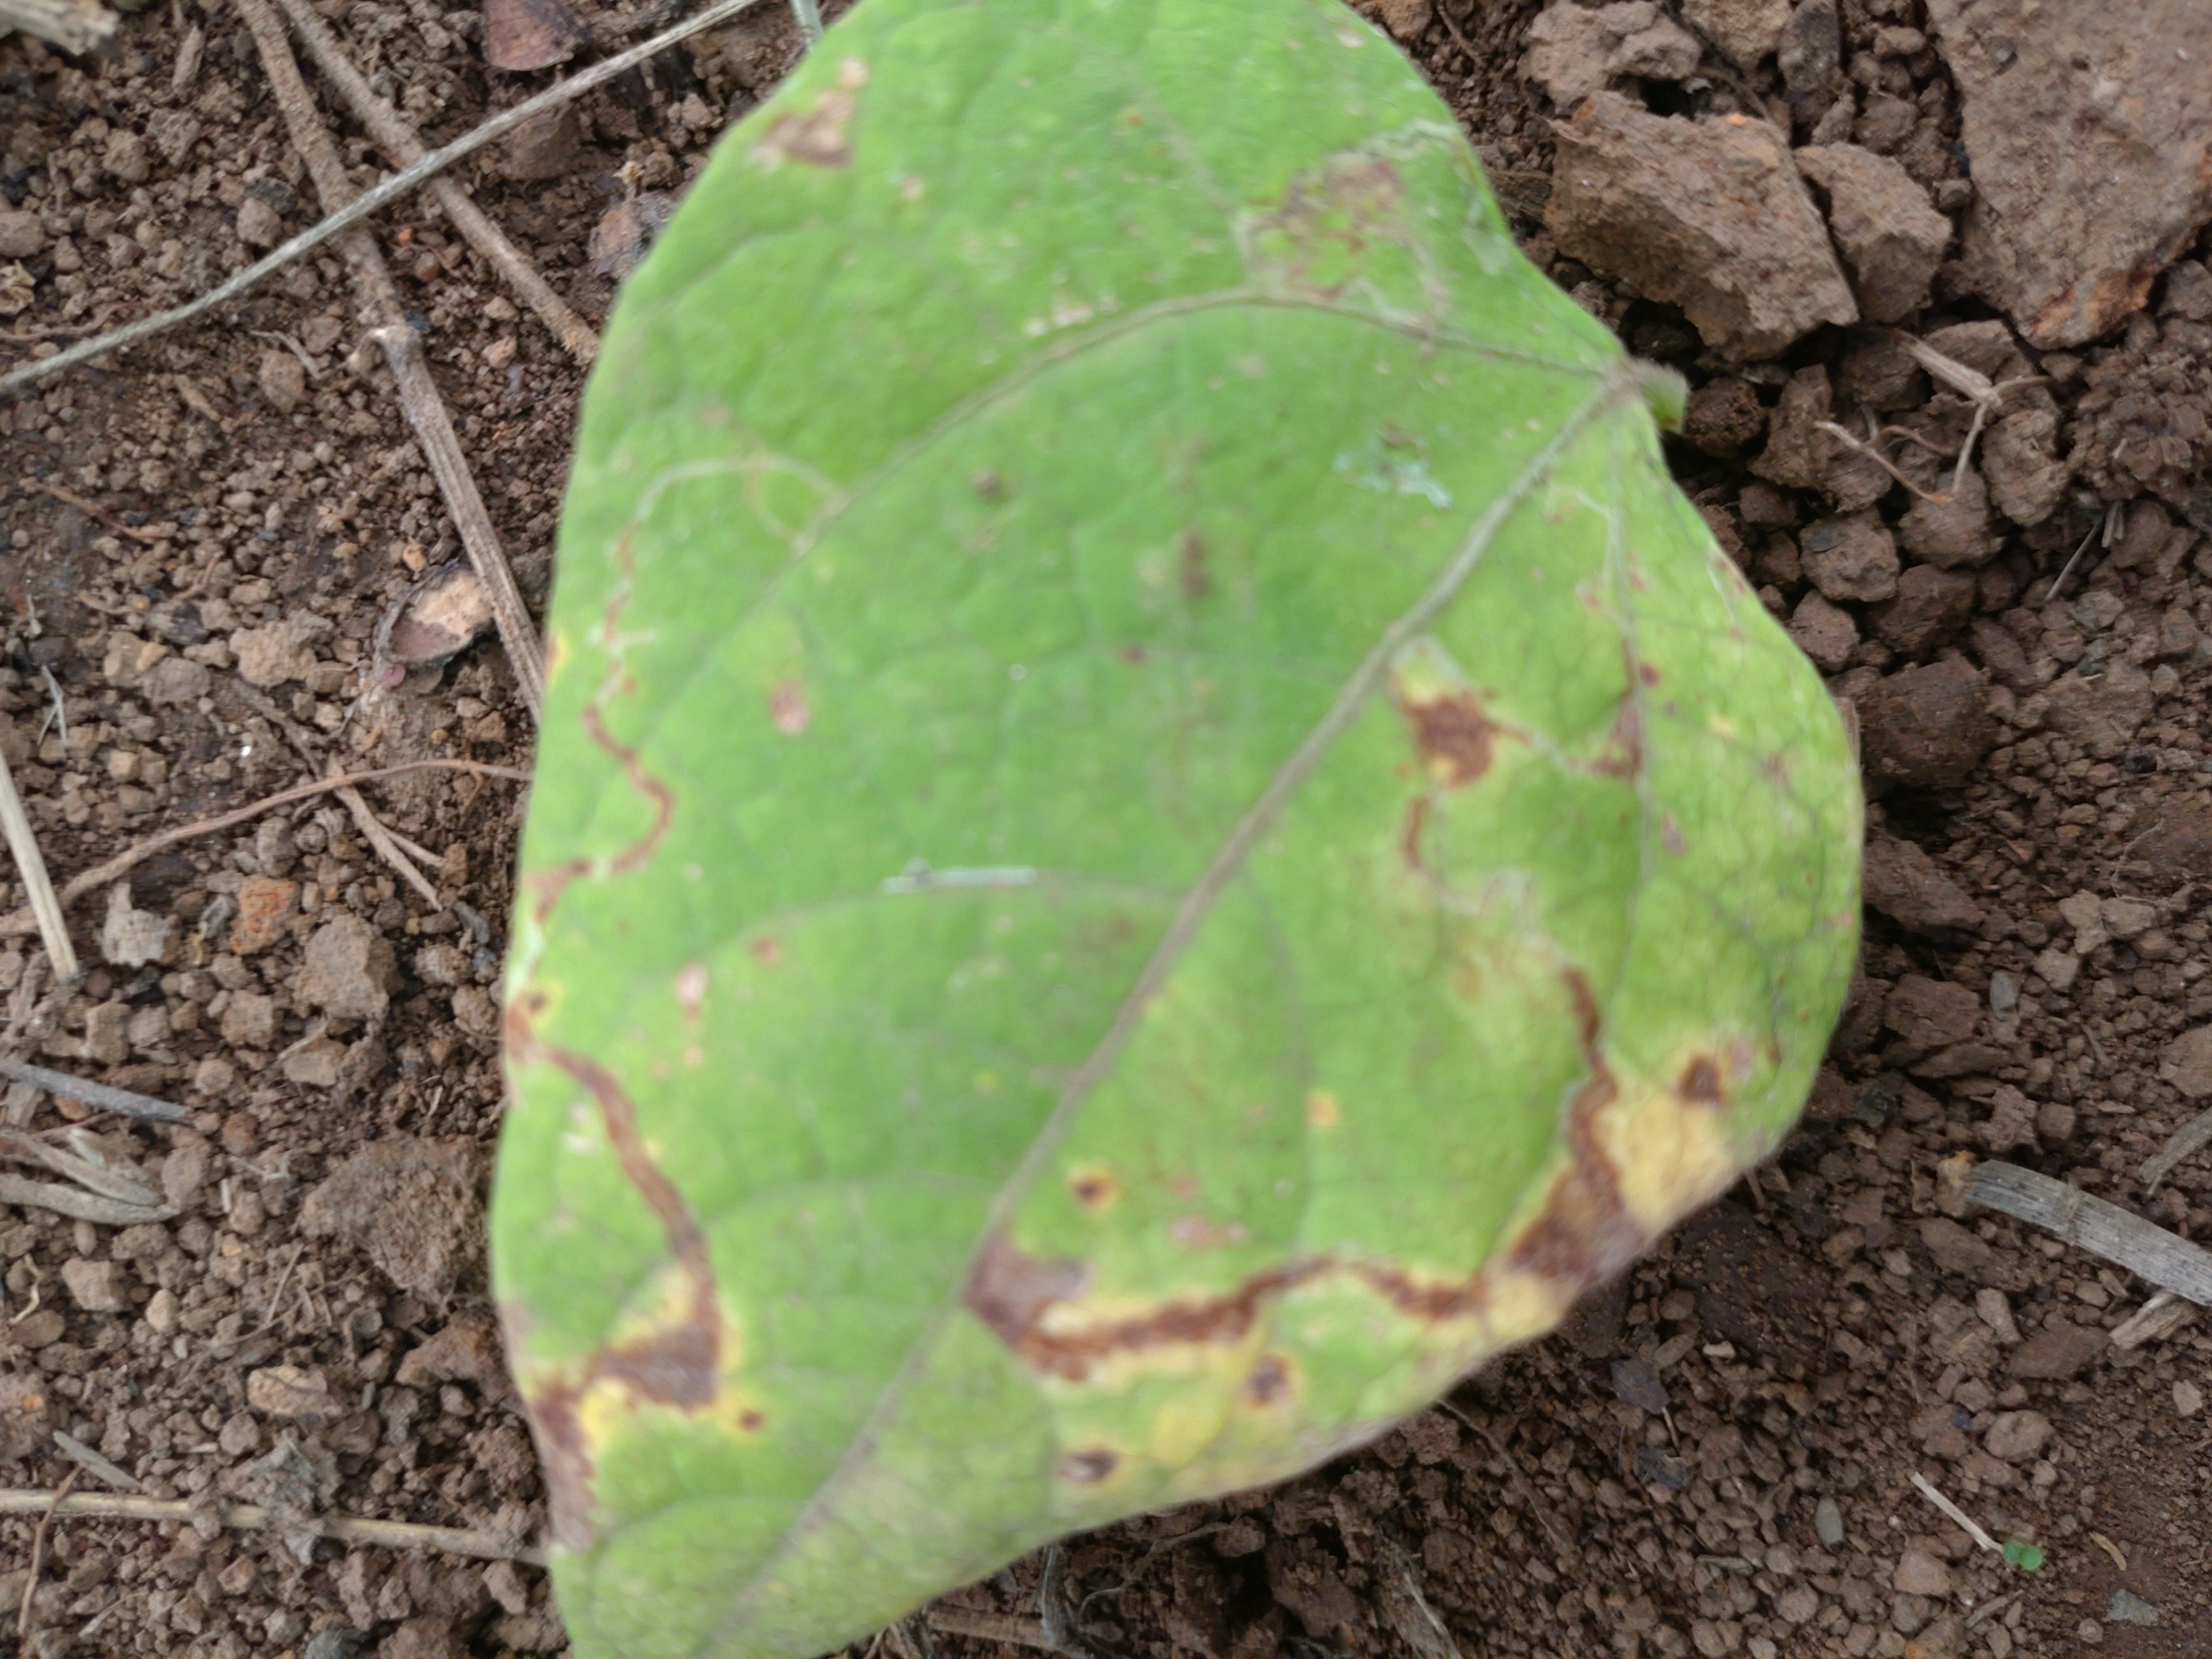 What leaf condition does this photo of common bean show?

rust
